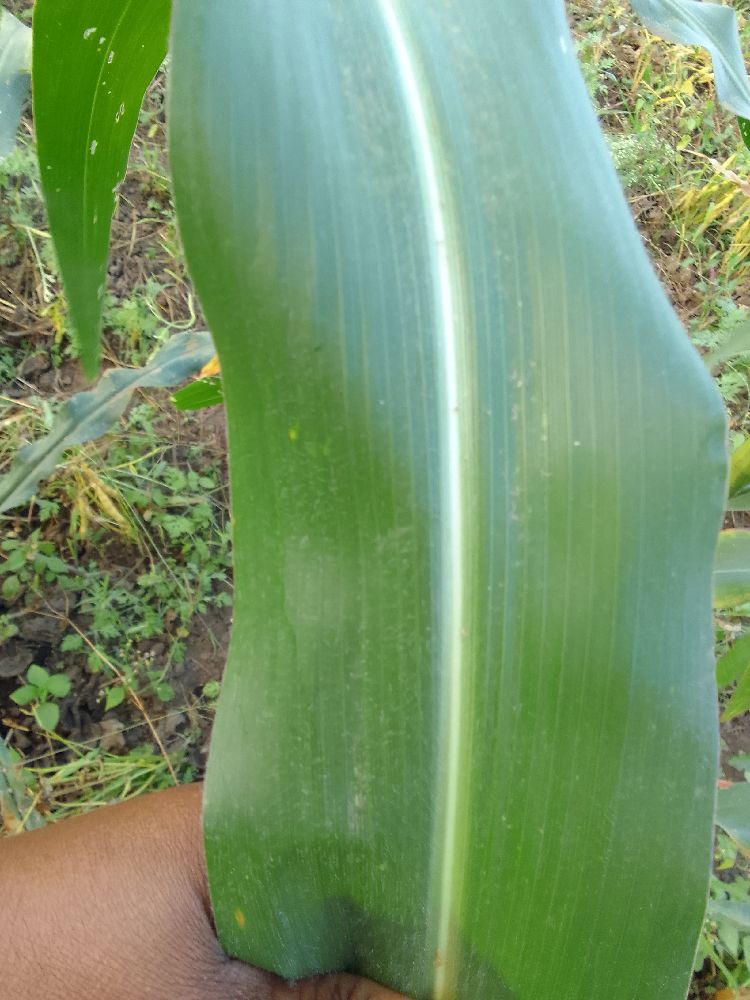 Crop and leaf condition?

maize, healthy
